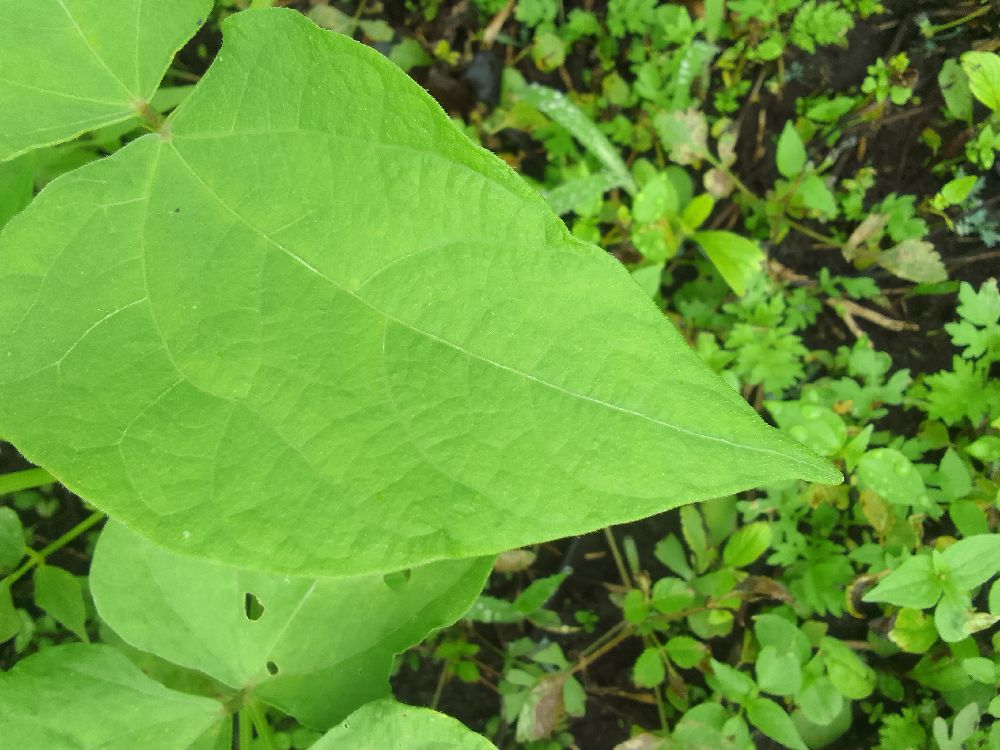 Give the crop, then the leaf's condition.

common bean, healthy
